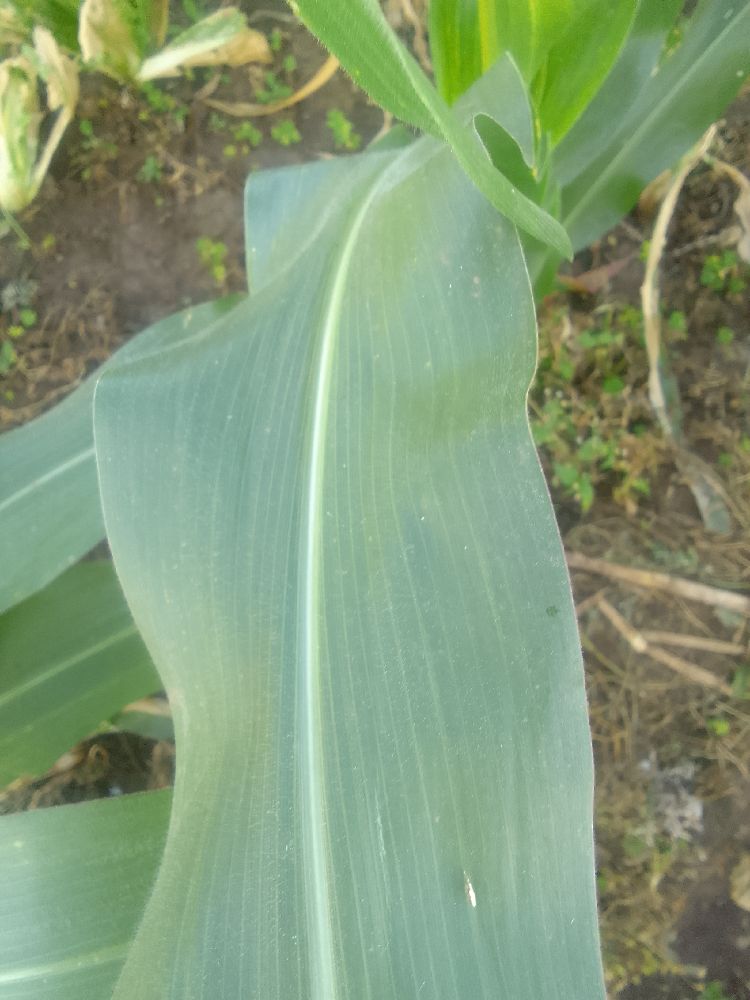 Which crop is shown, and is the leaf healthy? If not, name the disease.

maize, healthy
